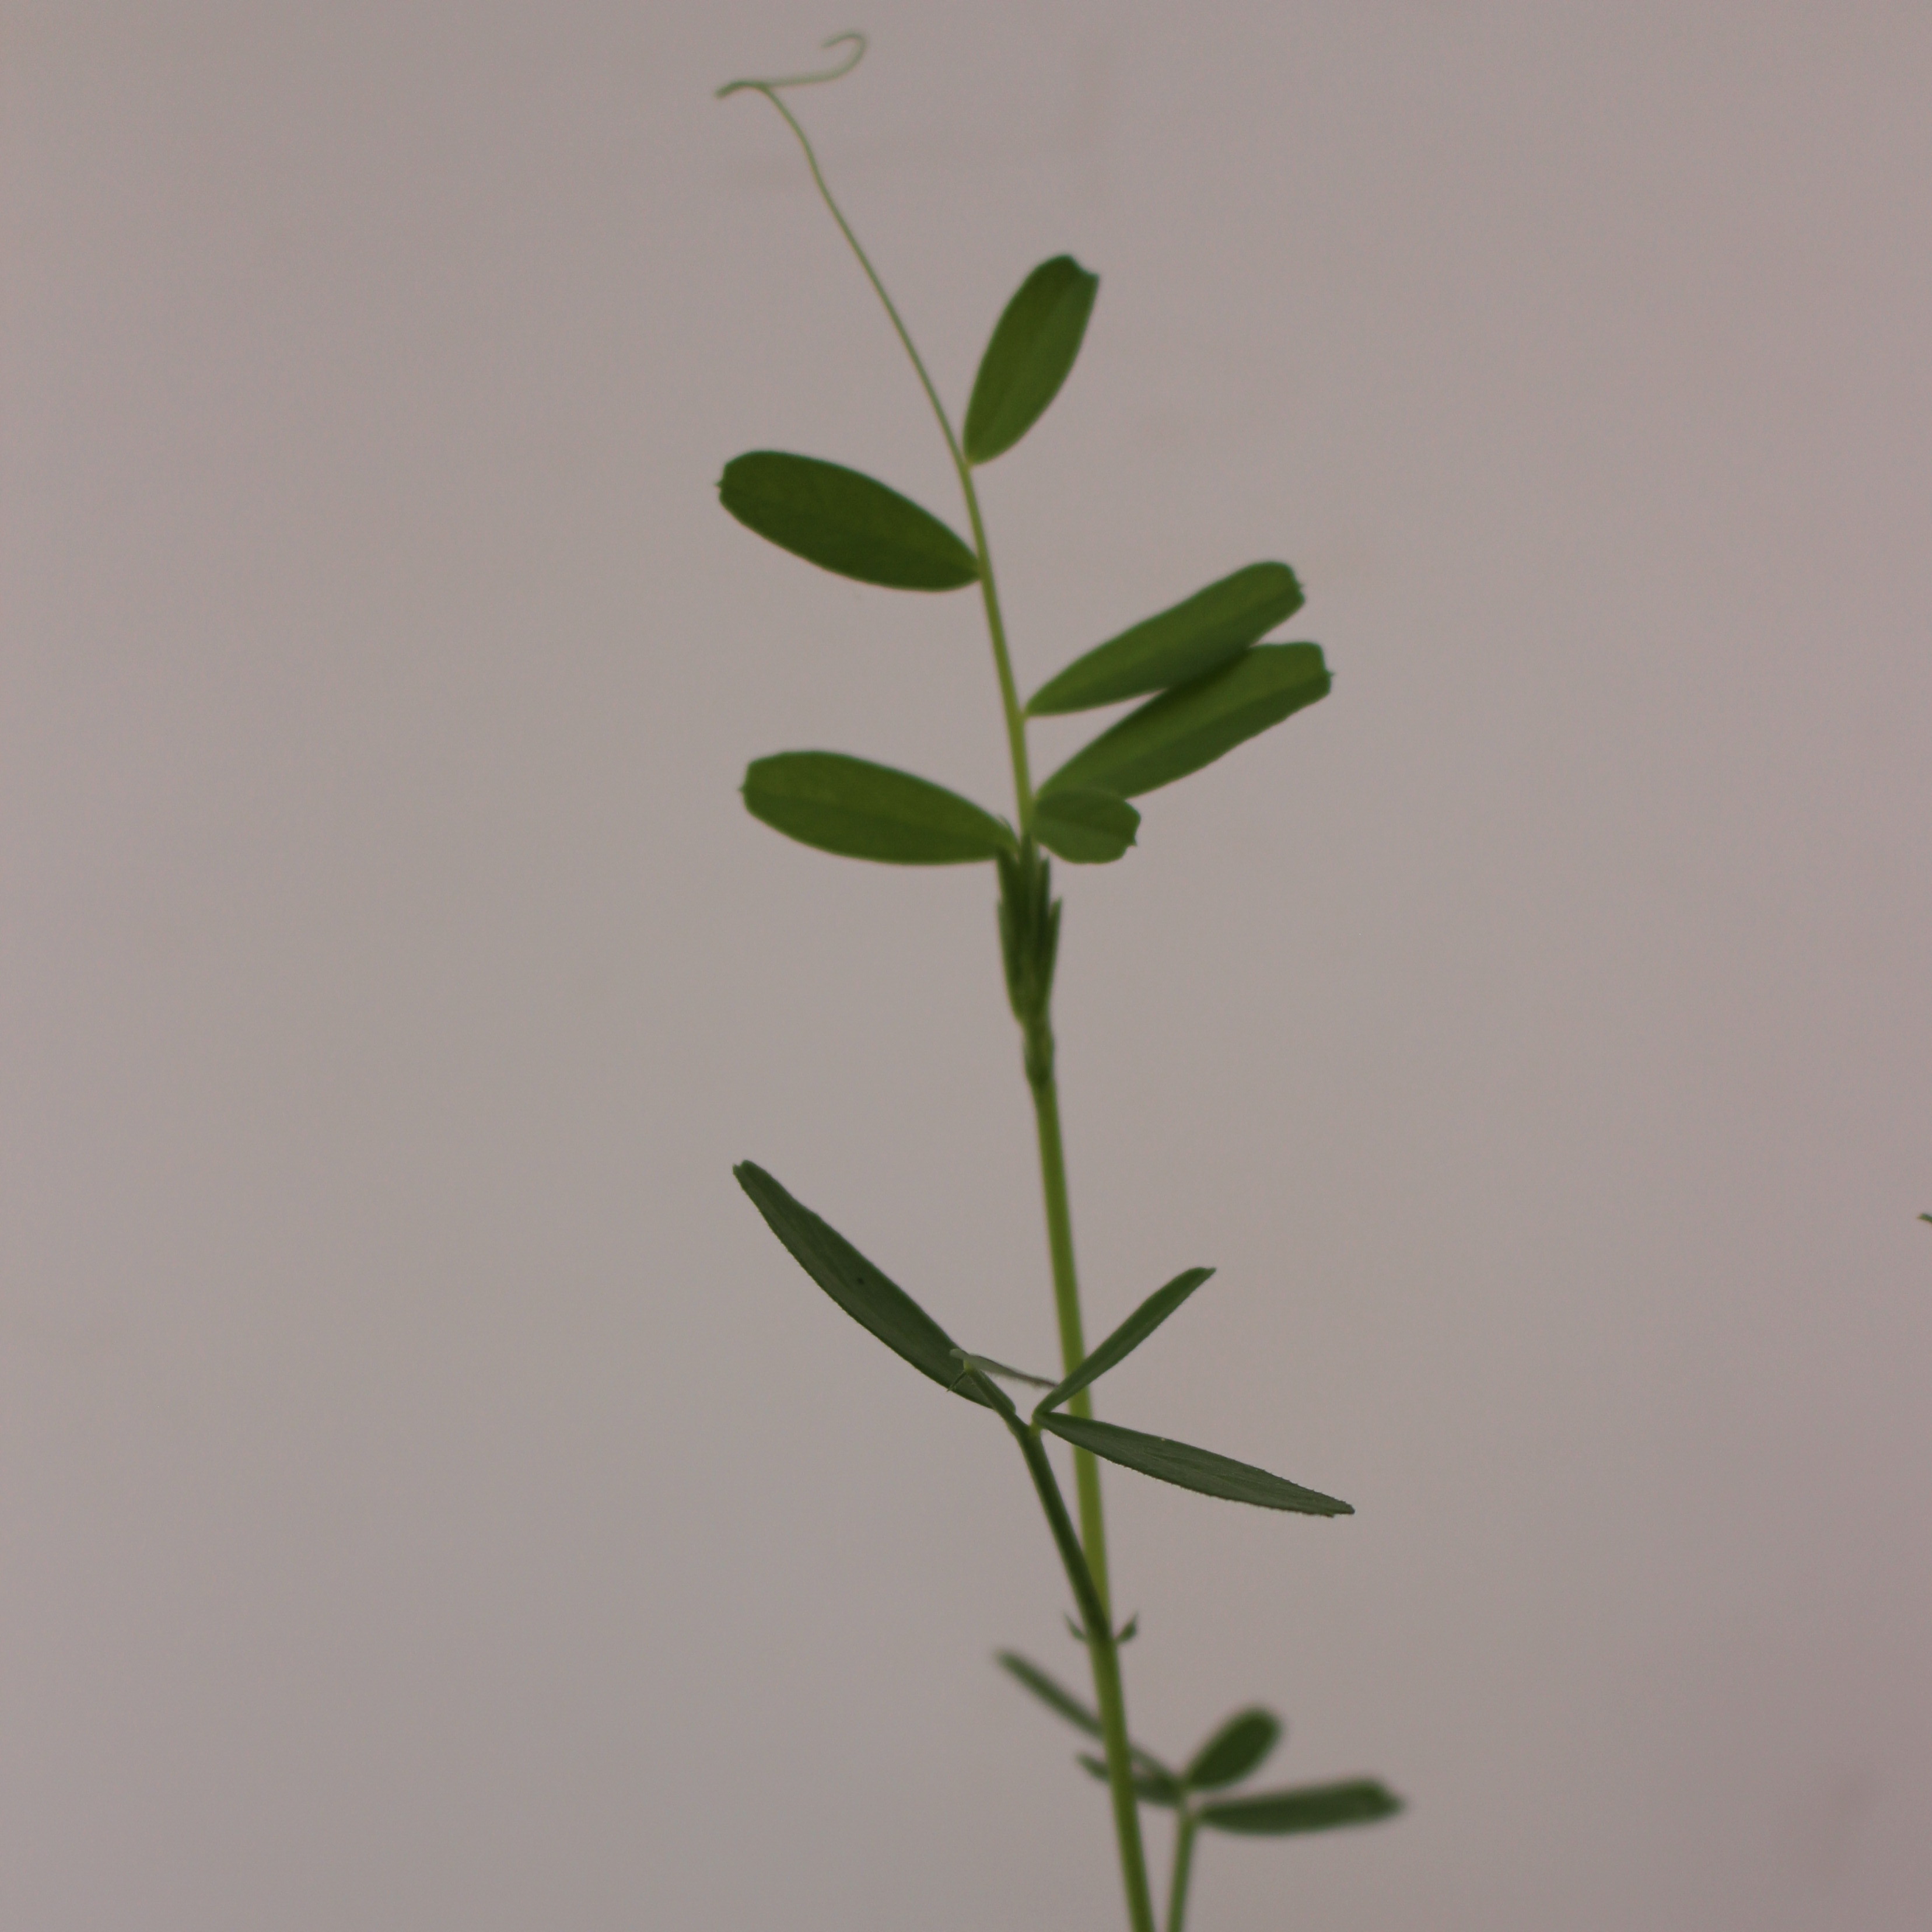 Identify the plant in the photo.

Vicia sativa
